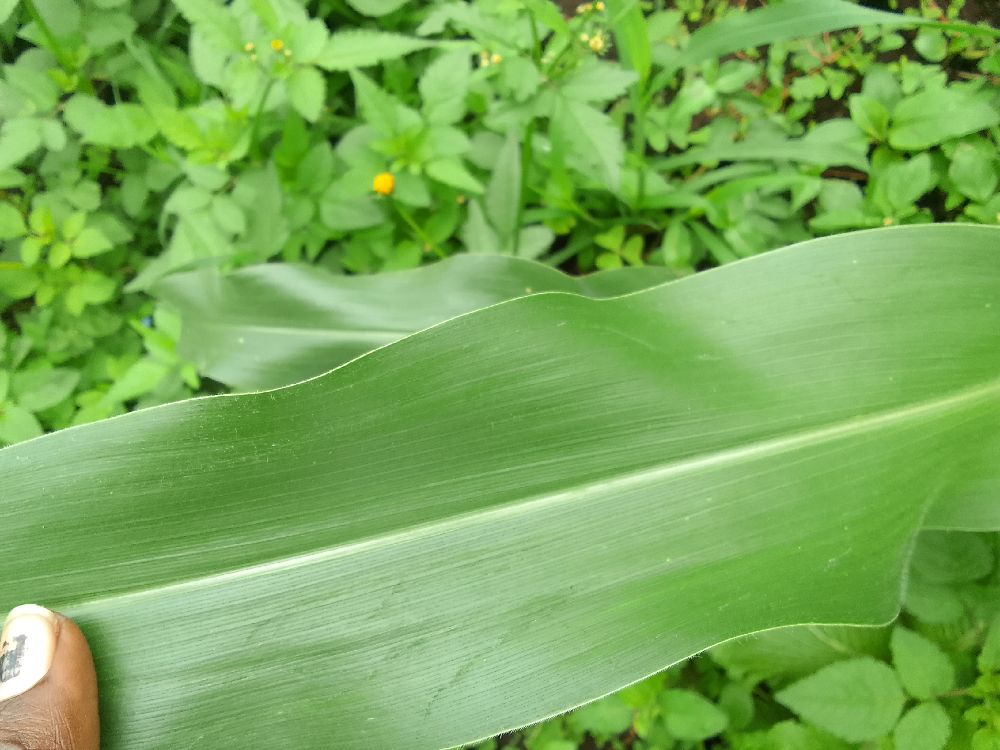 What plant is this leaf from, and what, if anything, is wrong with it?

maize, healthy
